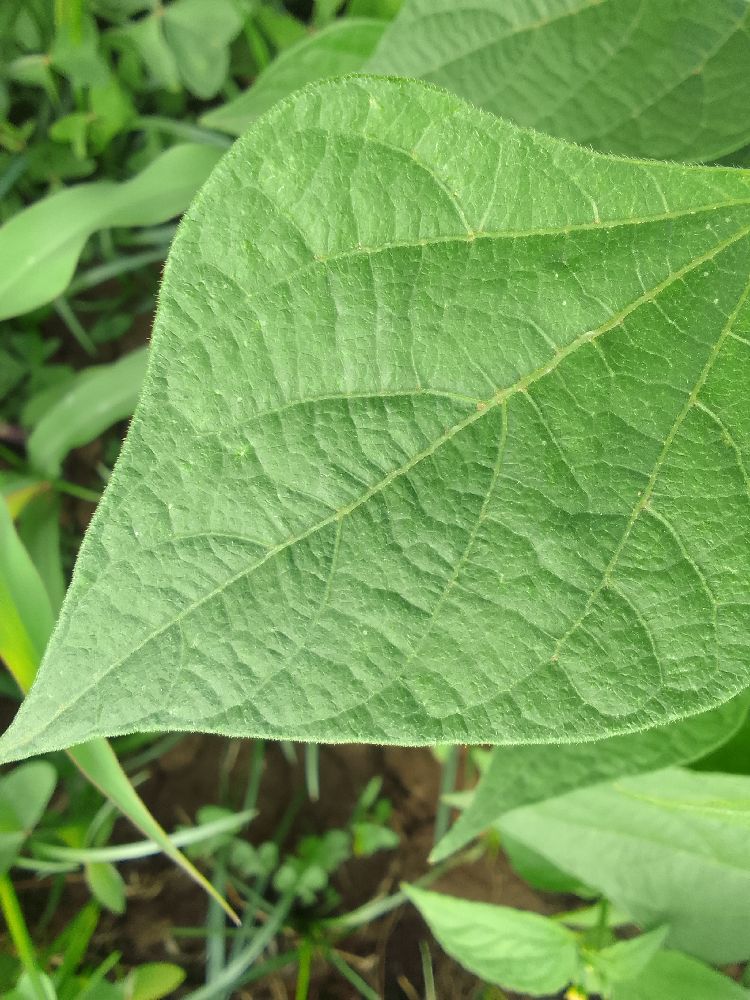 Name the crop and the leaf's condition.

common bean, healthy
